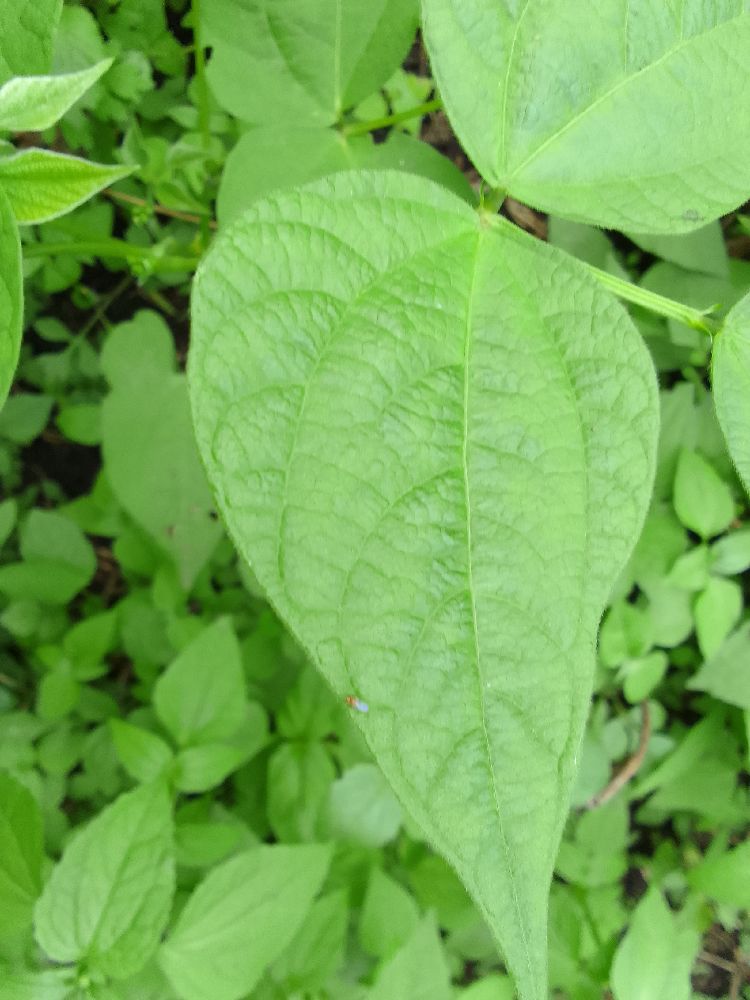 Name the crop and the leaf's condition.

common bean, healthy
